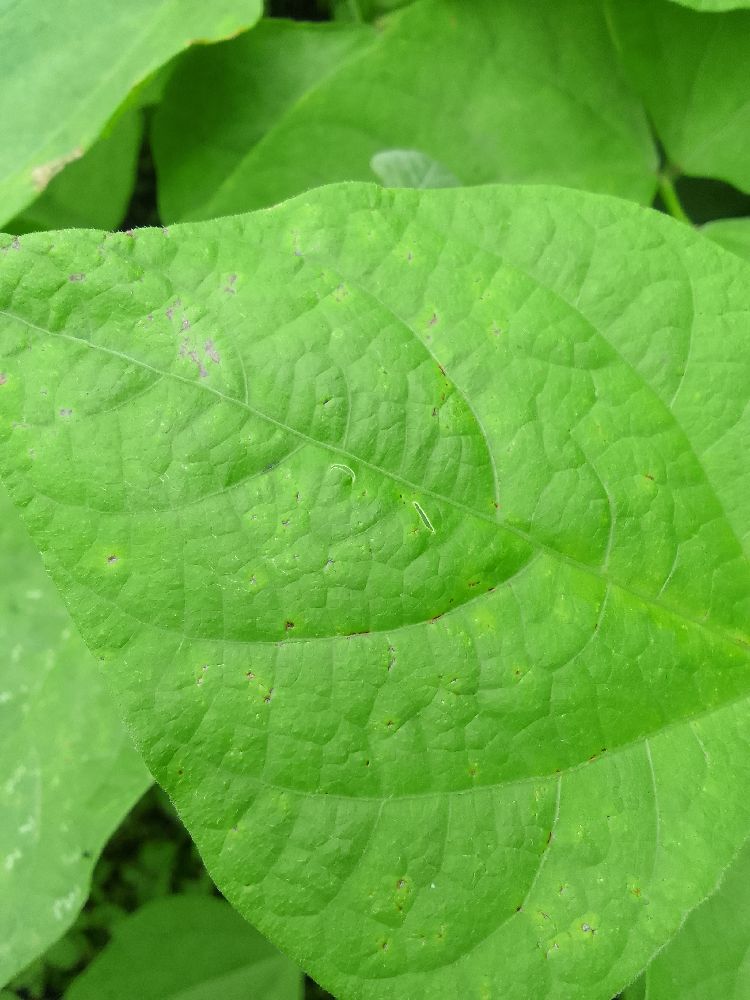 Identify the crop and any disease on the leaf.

common bean, healthy
